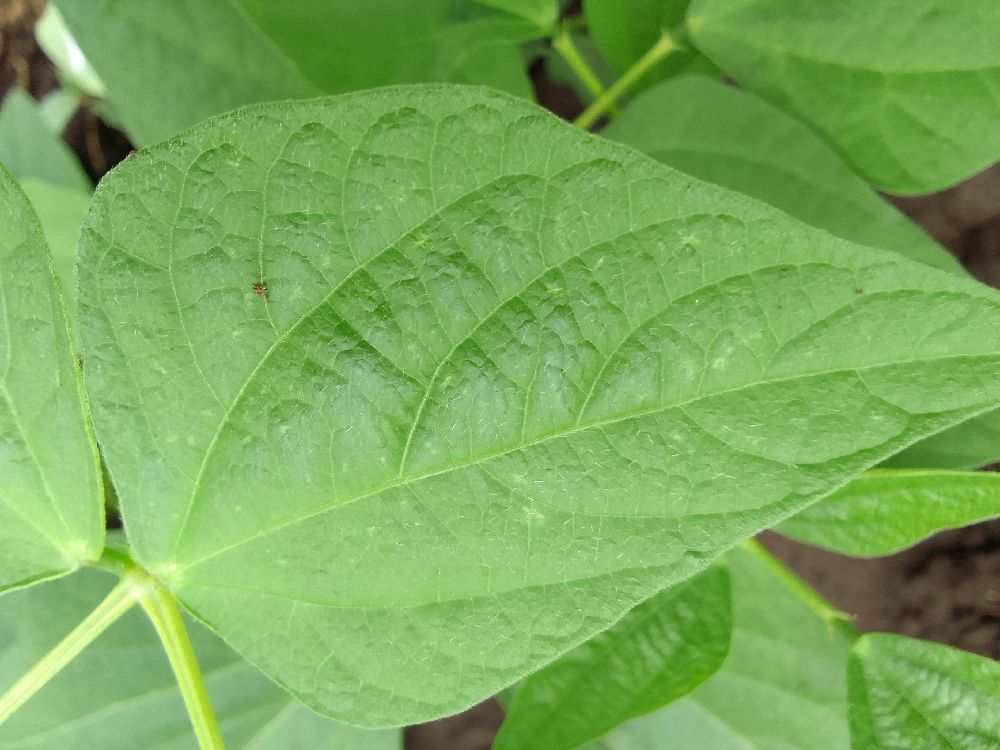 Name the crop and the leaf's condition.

common bean, healthy
